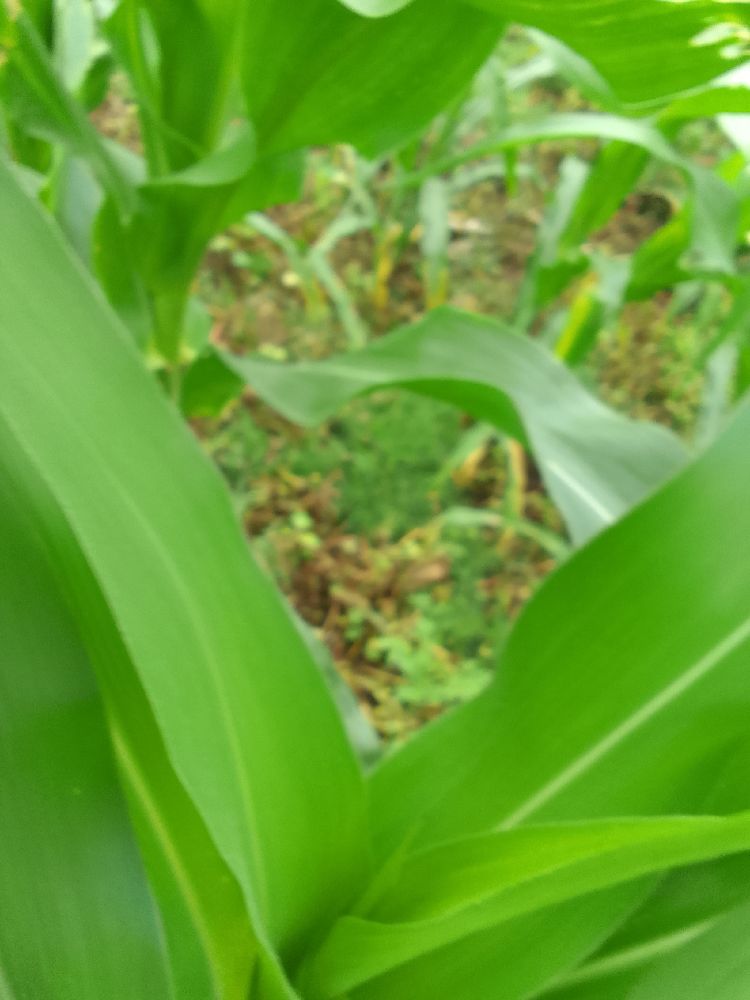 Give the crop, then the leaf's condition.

maize, healthy
